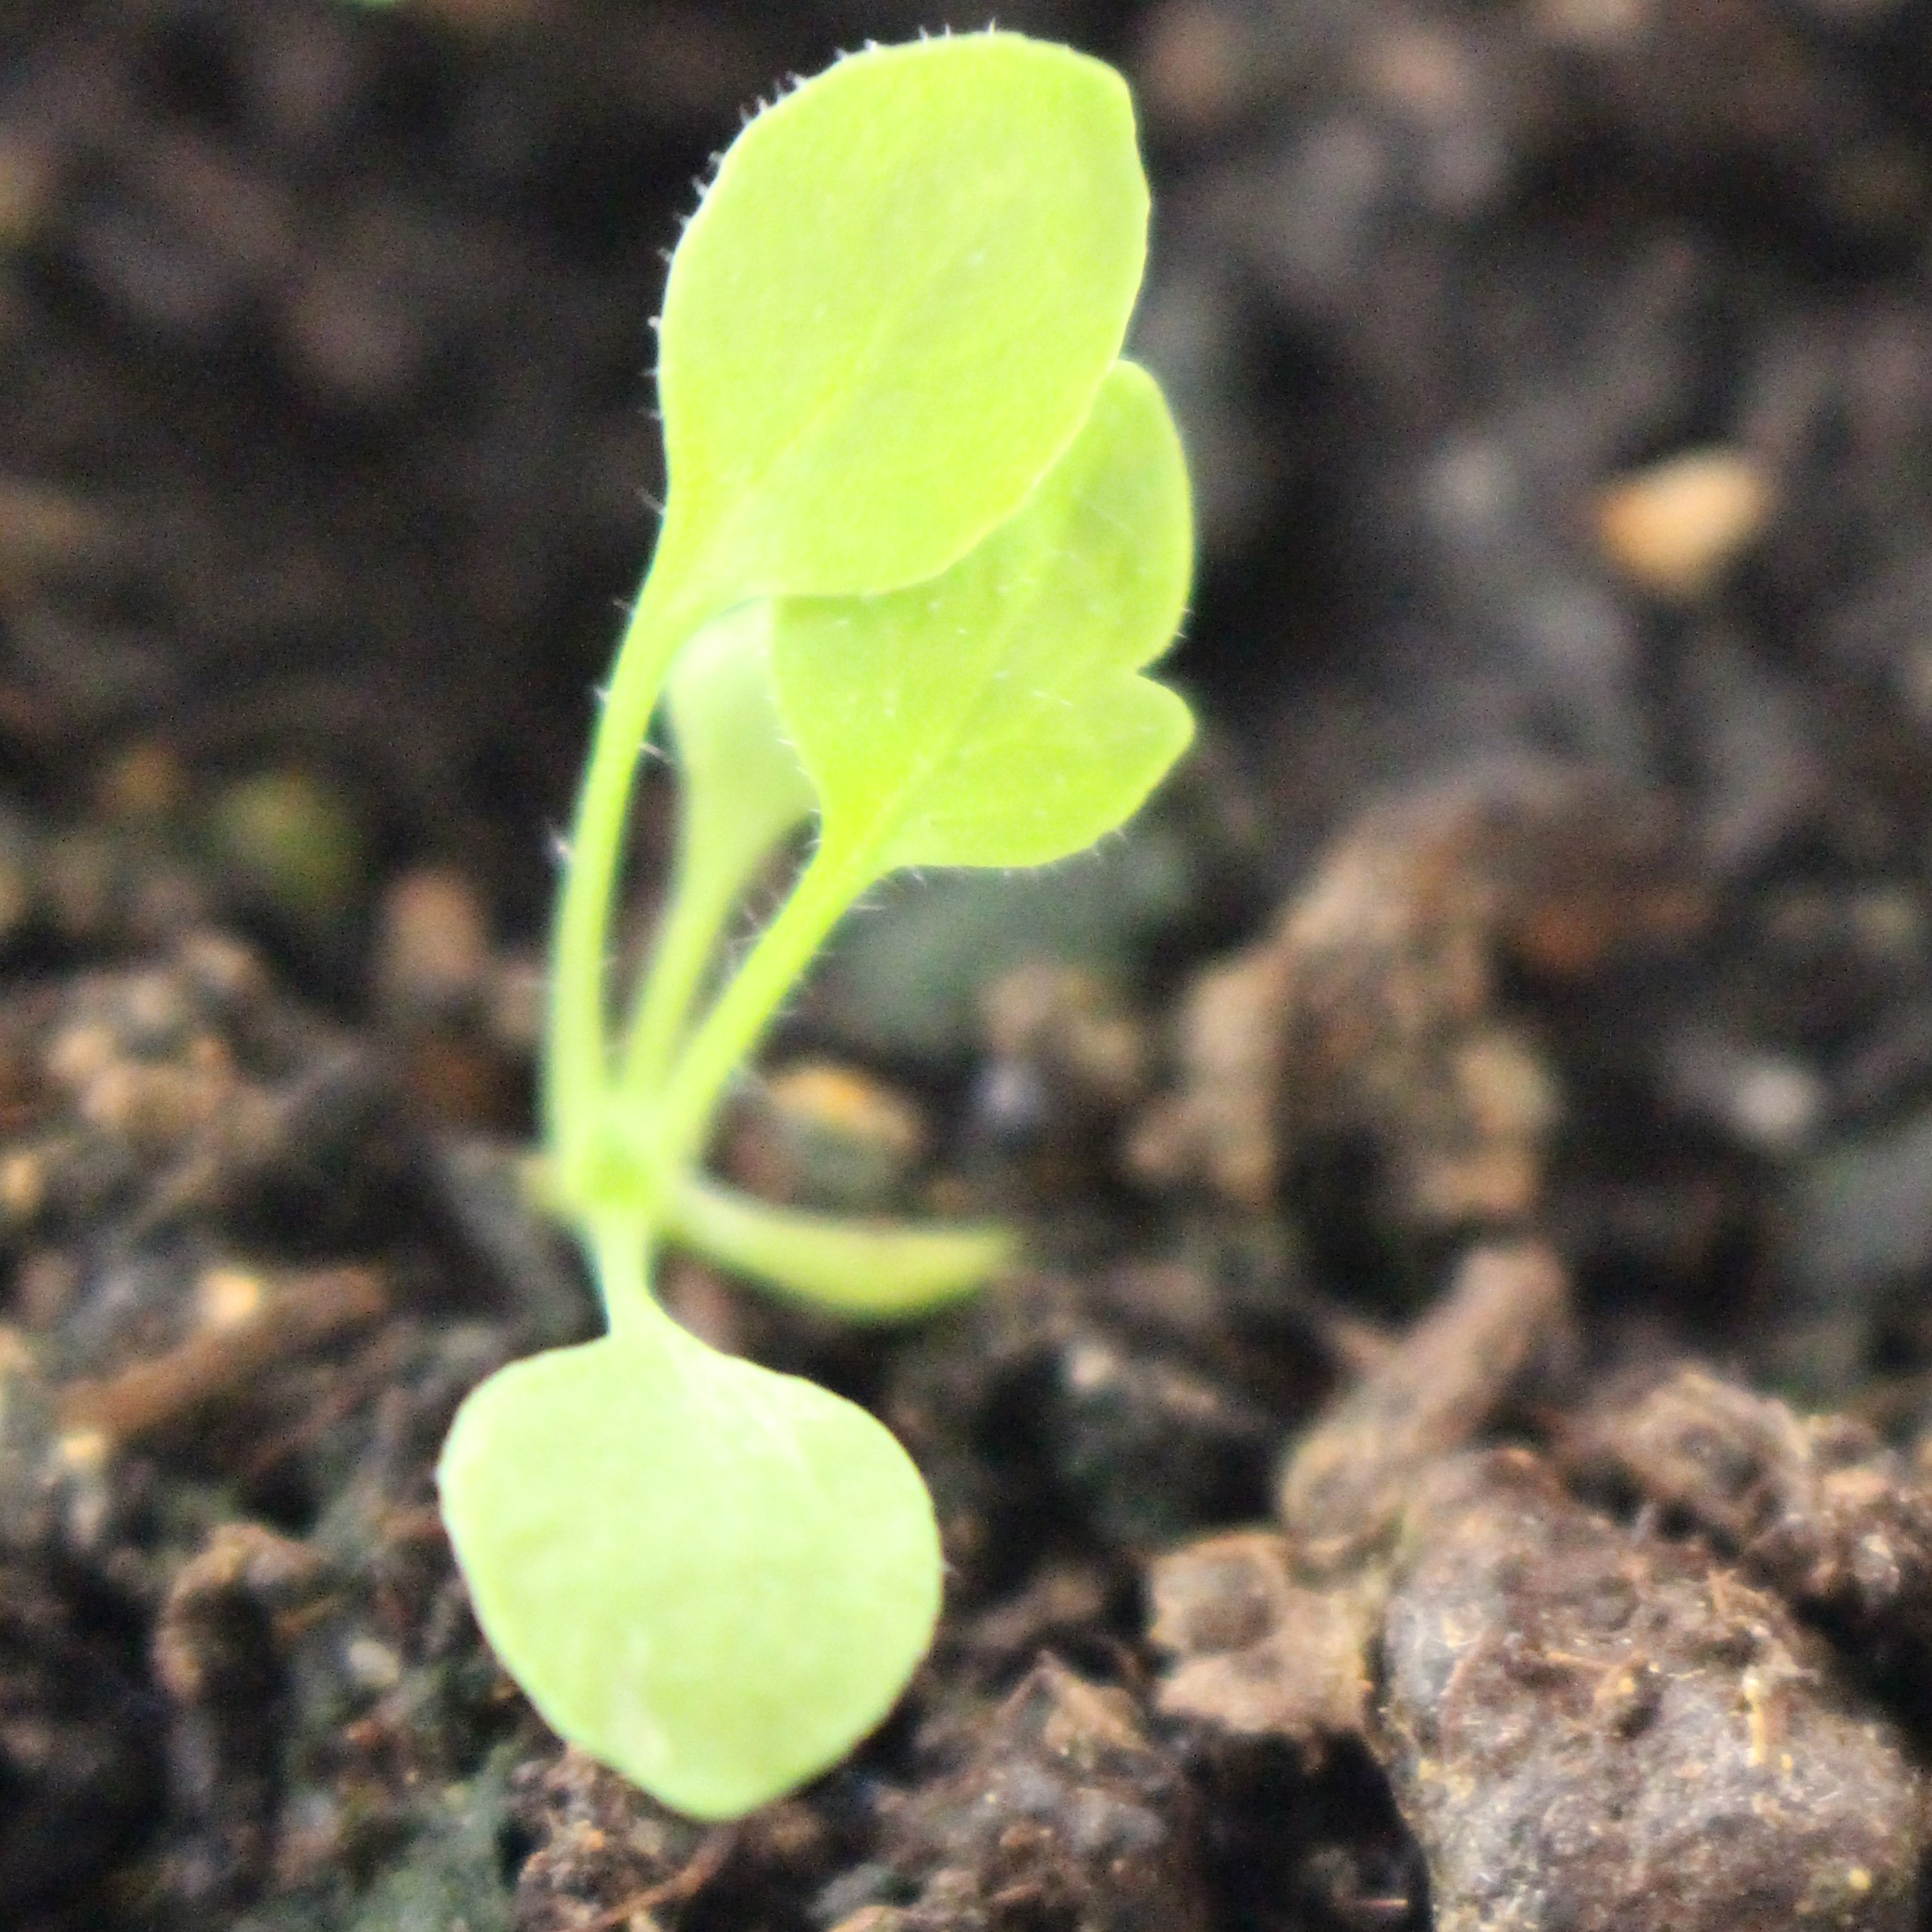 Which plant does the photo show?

Papaver rhoeas
